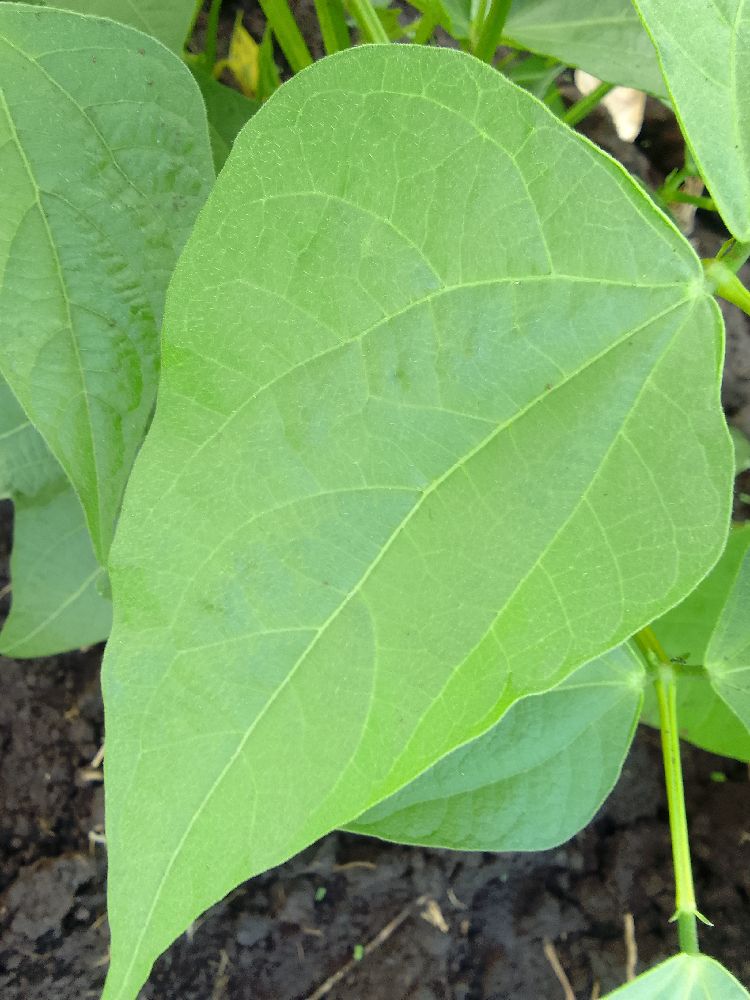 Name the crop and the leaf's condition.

common bean, healthy
